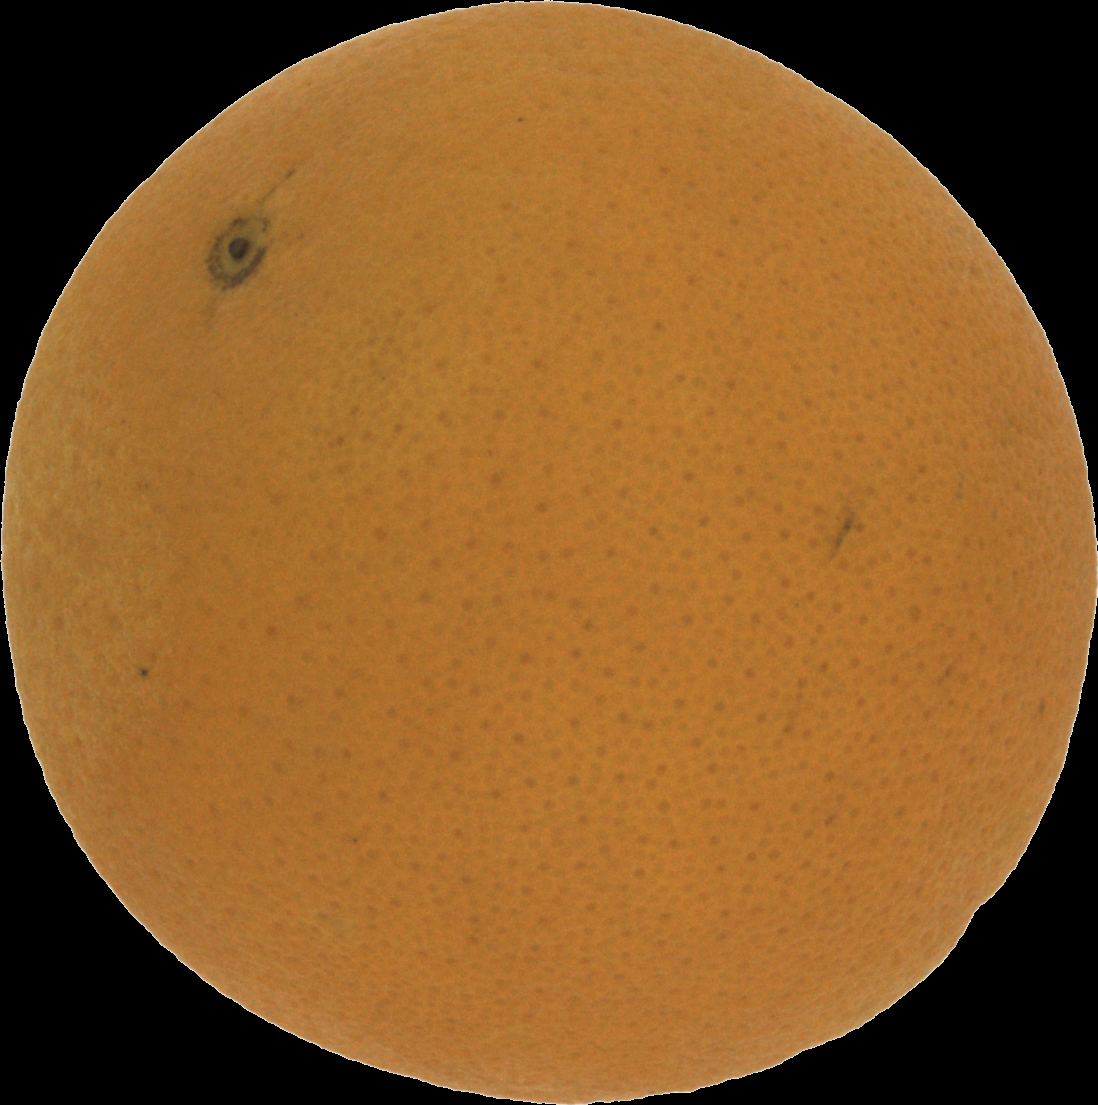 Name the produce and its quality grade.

orange, good
